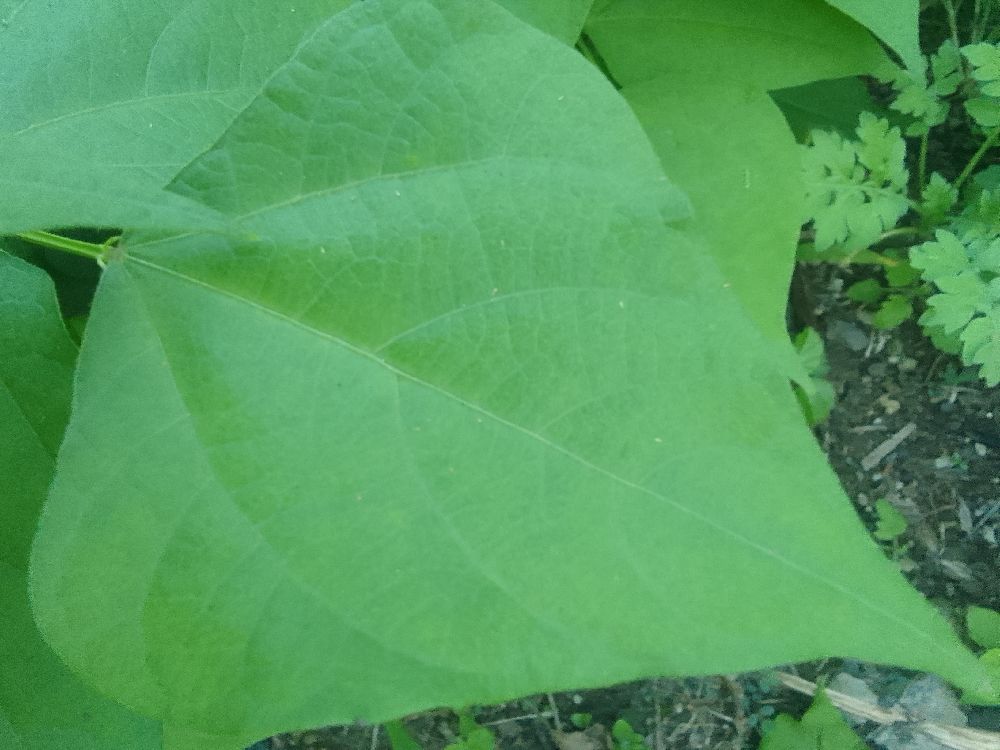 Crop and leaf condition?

common bean, healthy
